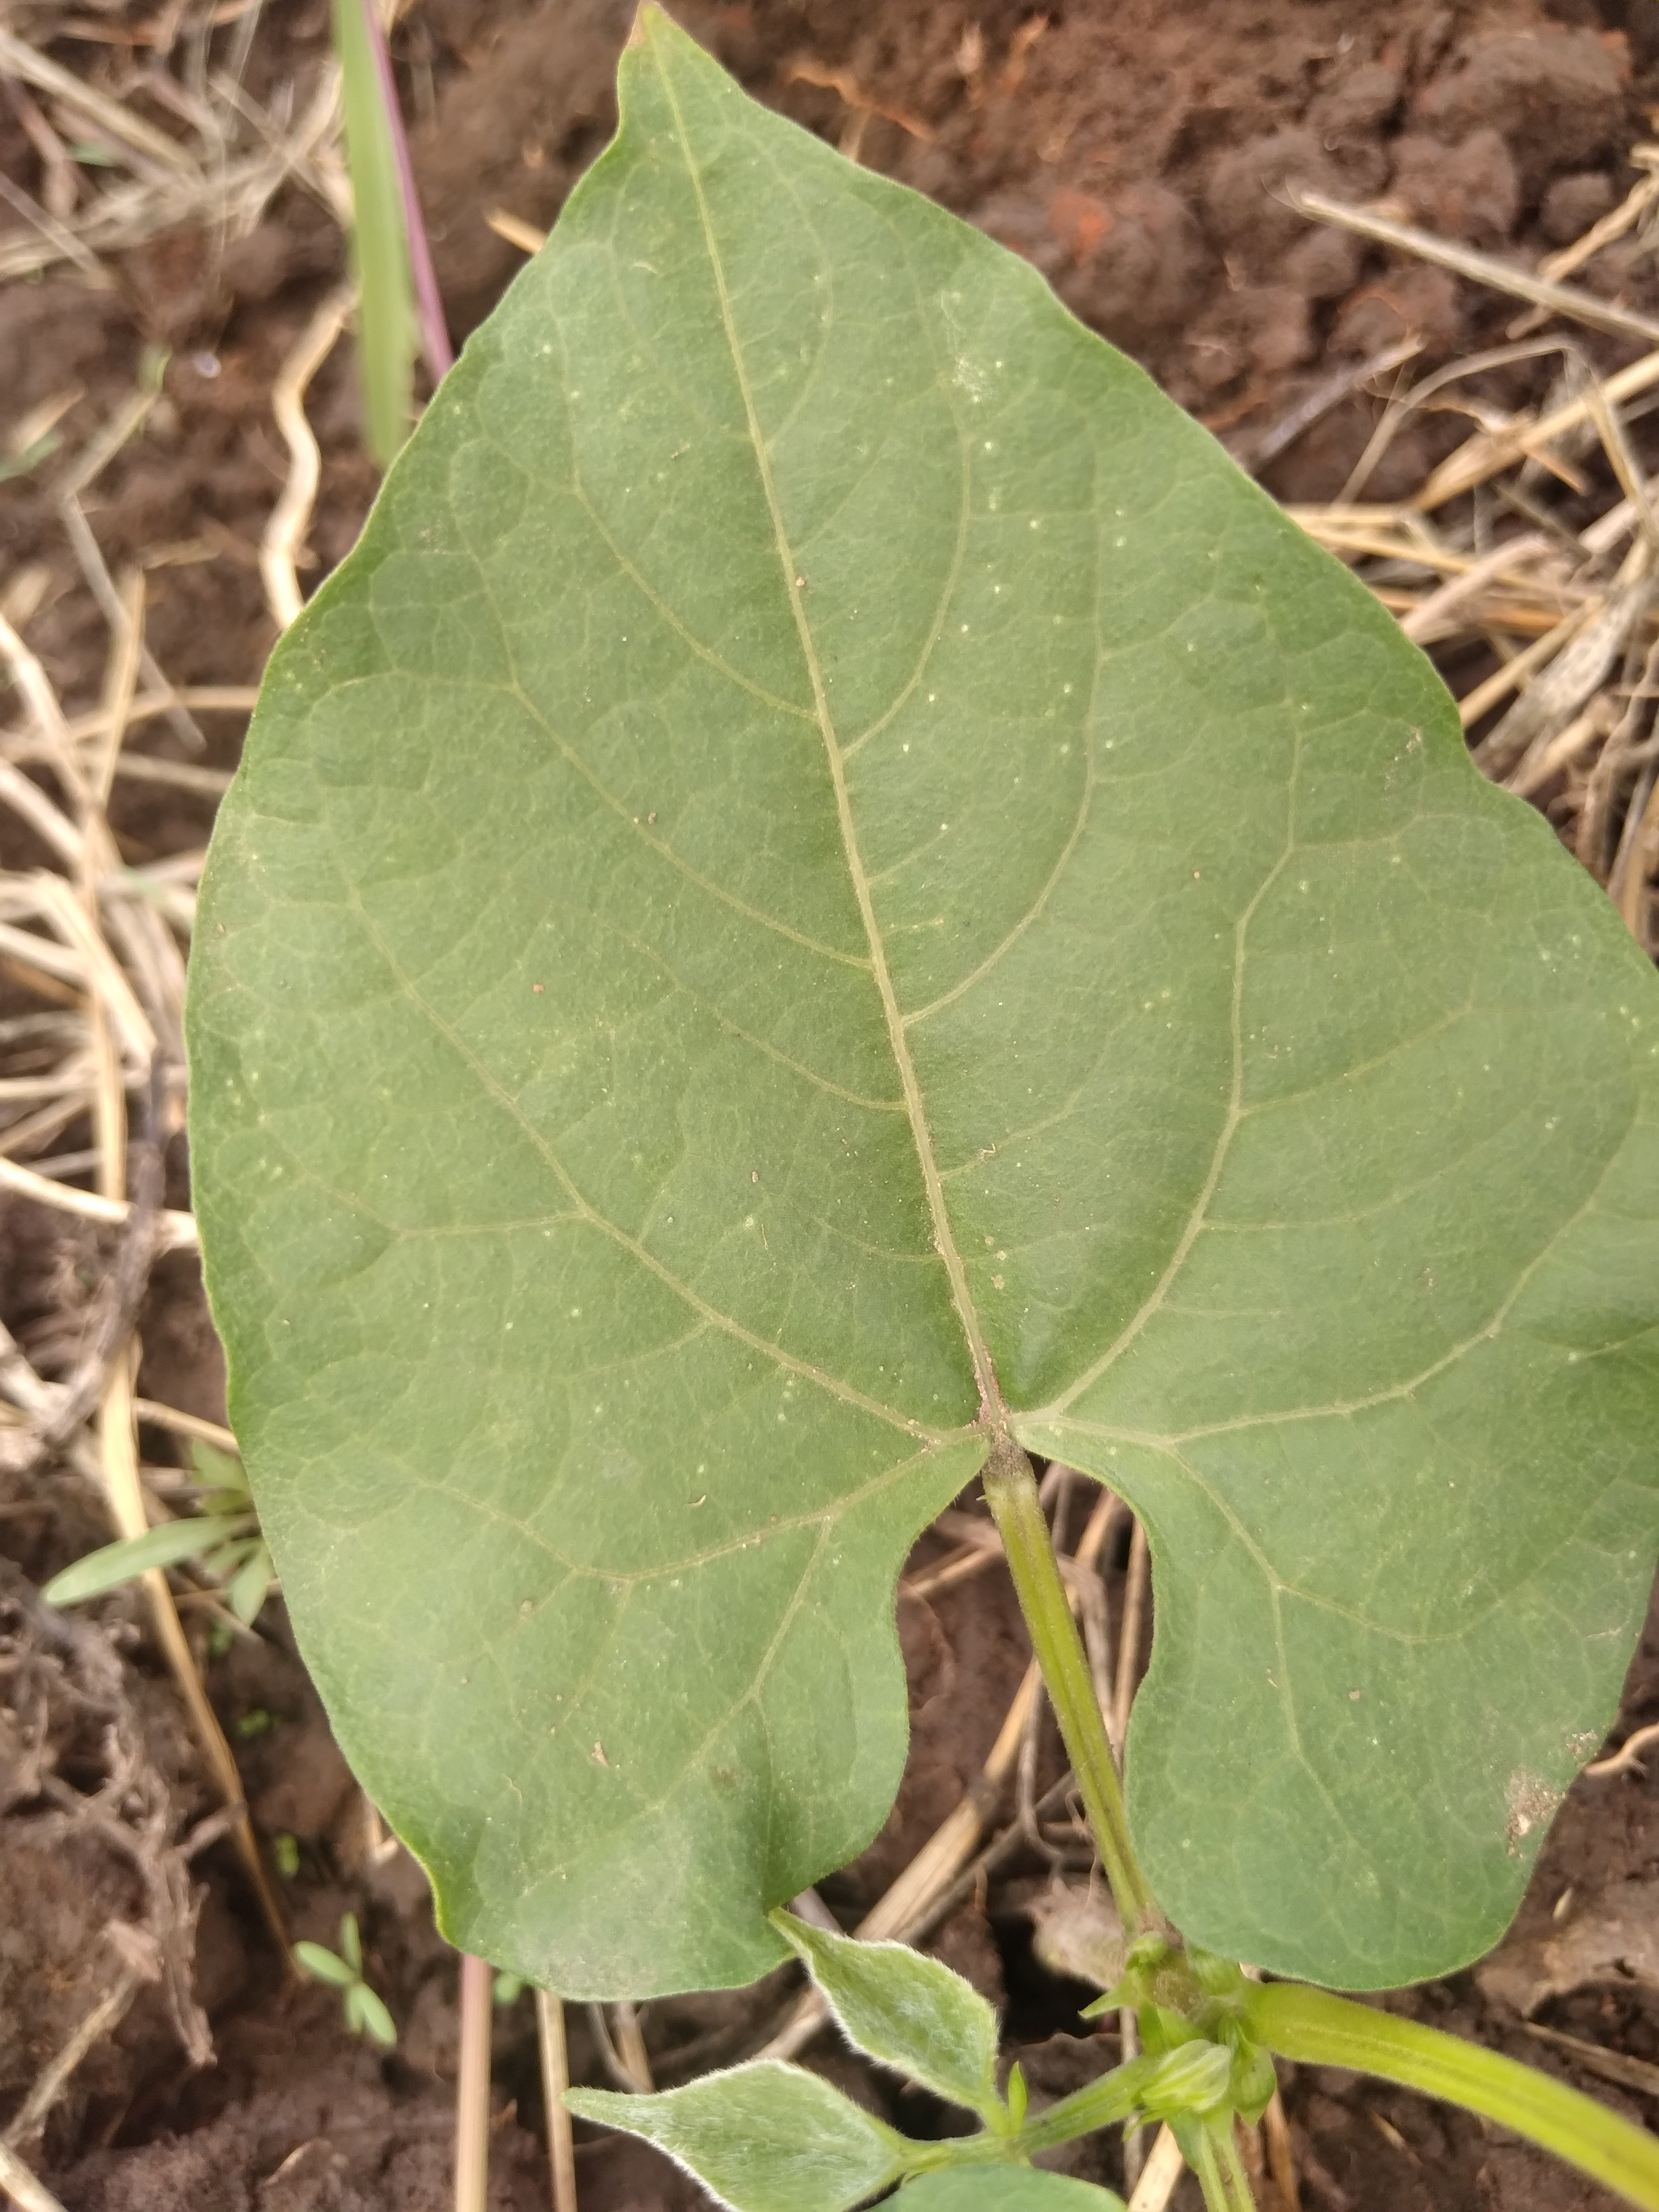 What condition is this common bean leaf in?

healthy
